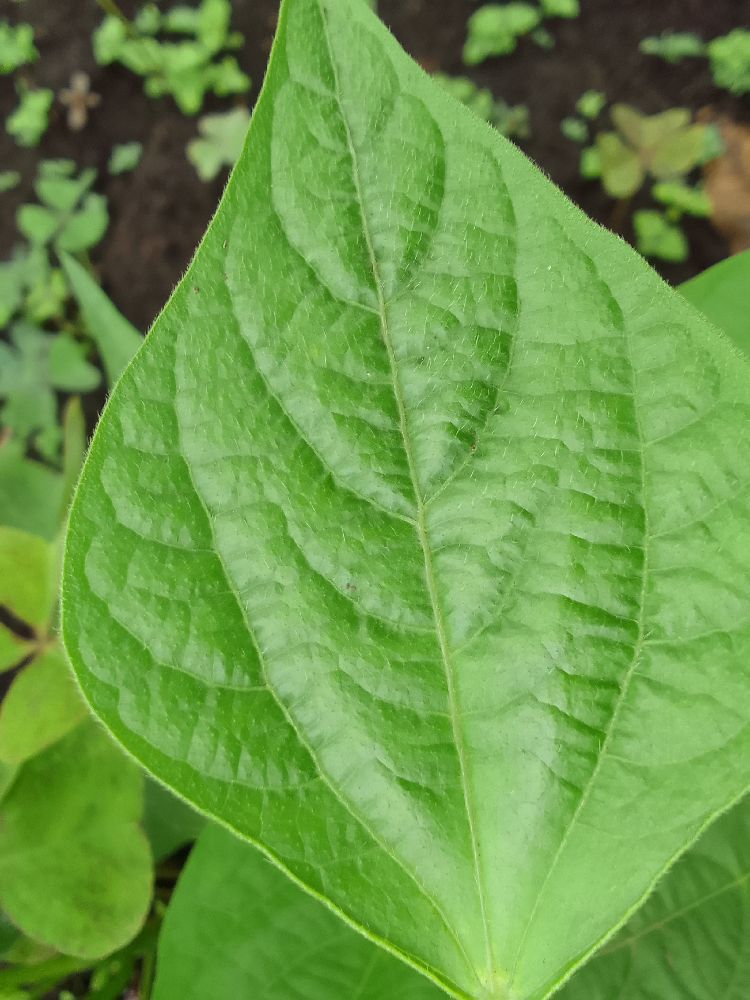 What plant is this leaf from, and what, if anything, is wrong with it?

common bean, healthy
